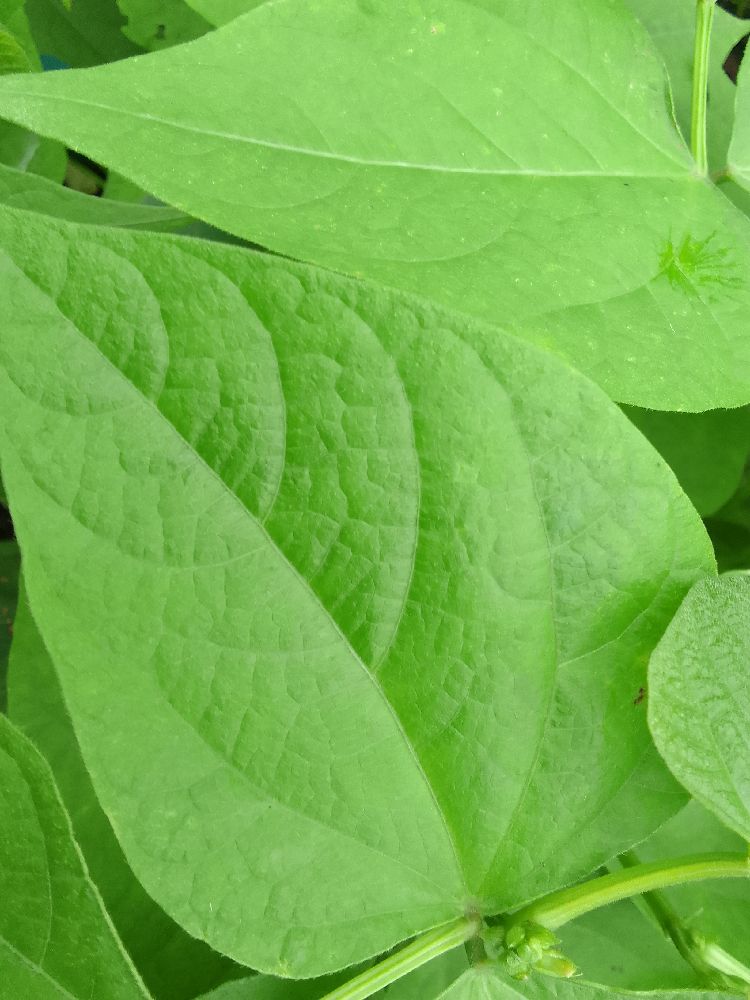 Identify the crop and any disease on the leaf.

common bean, healthy
